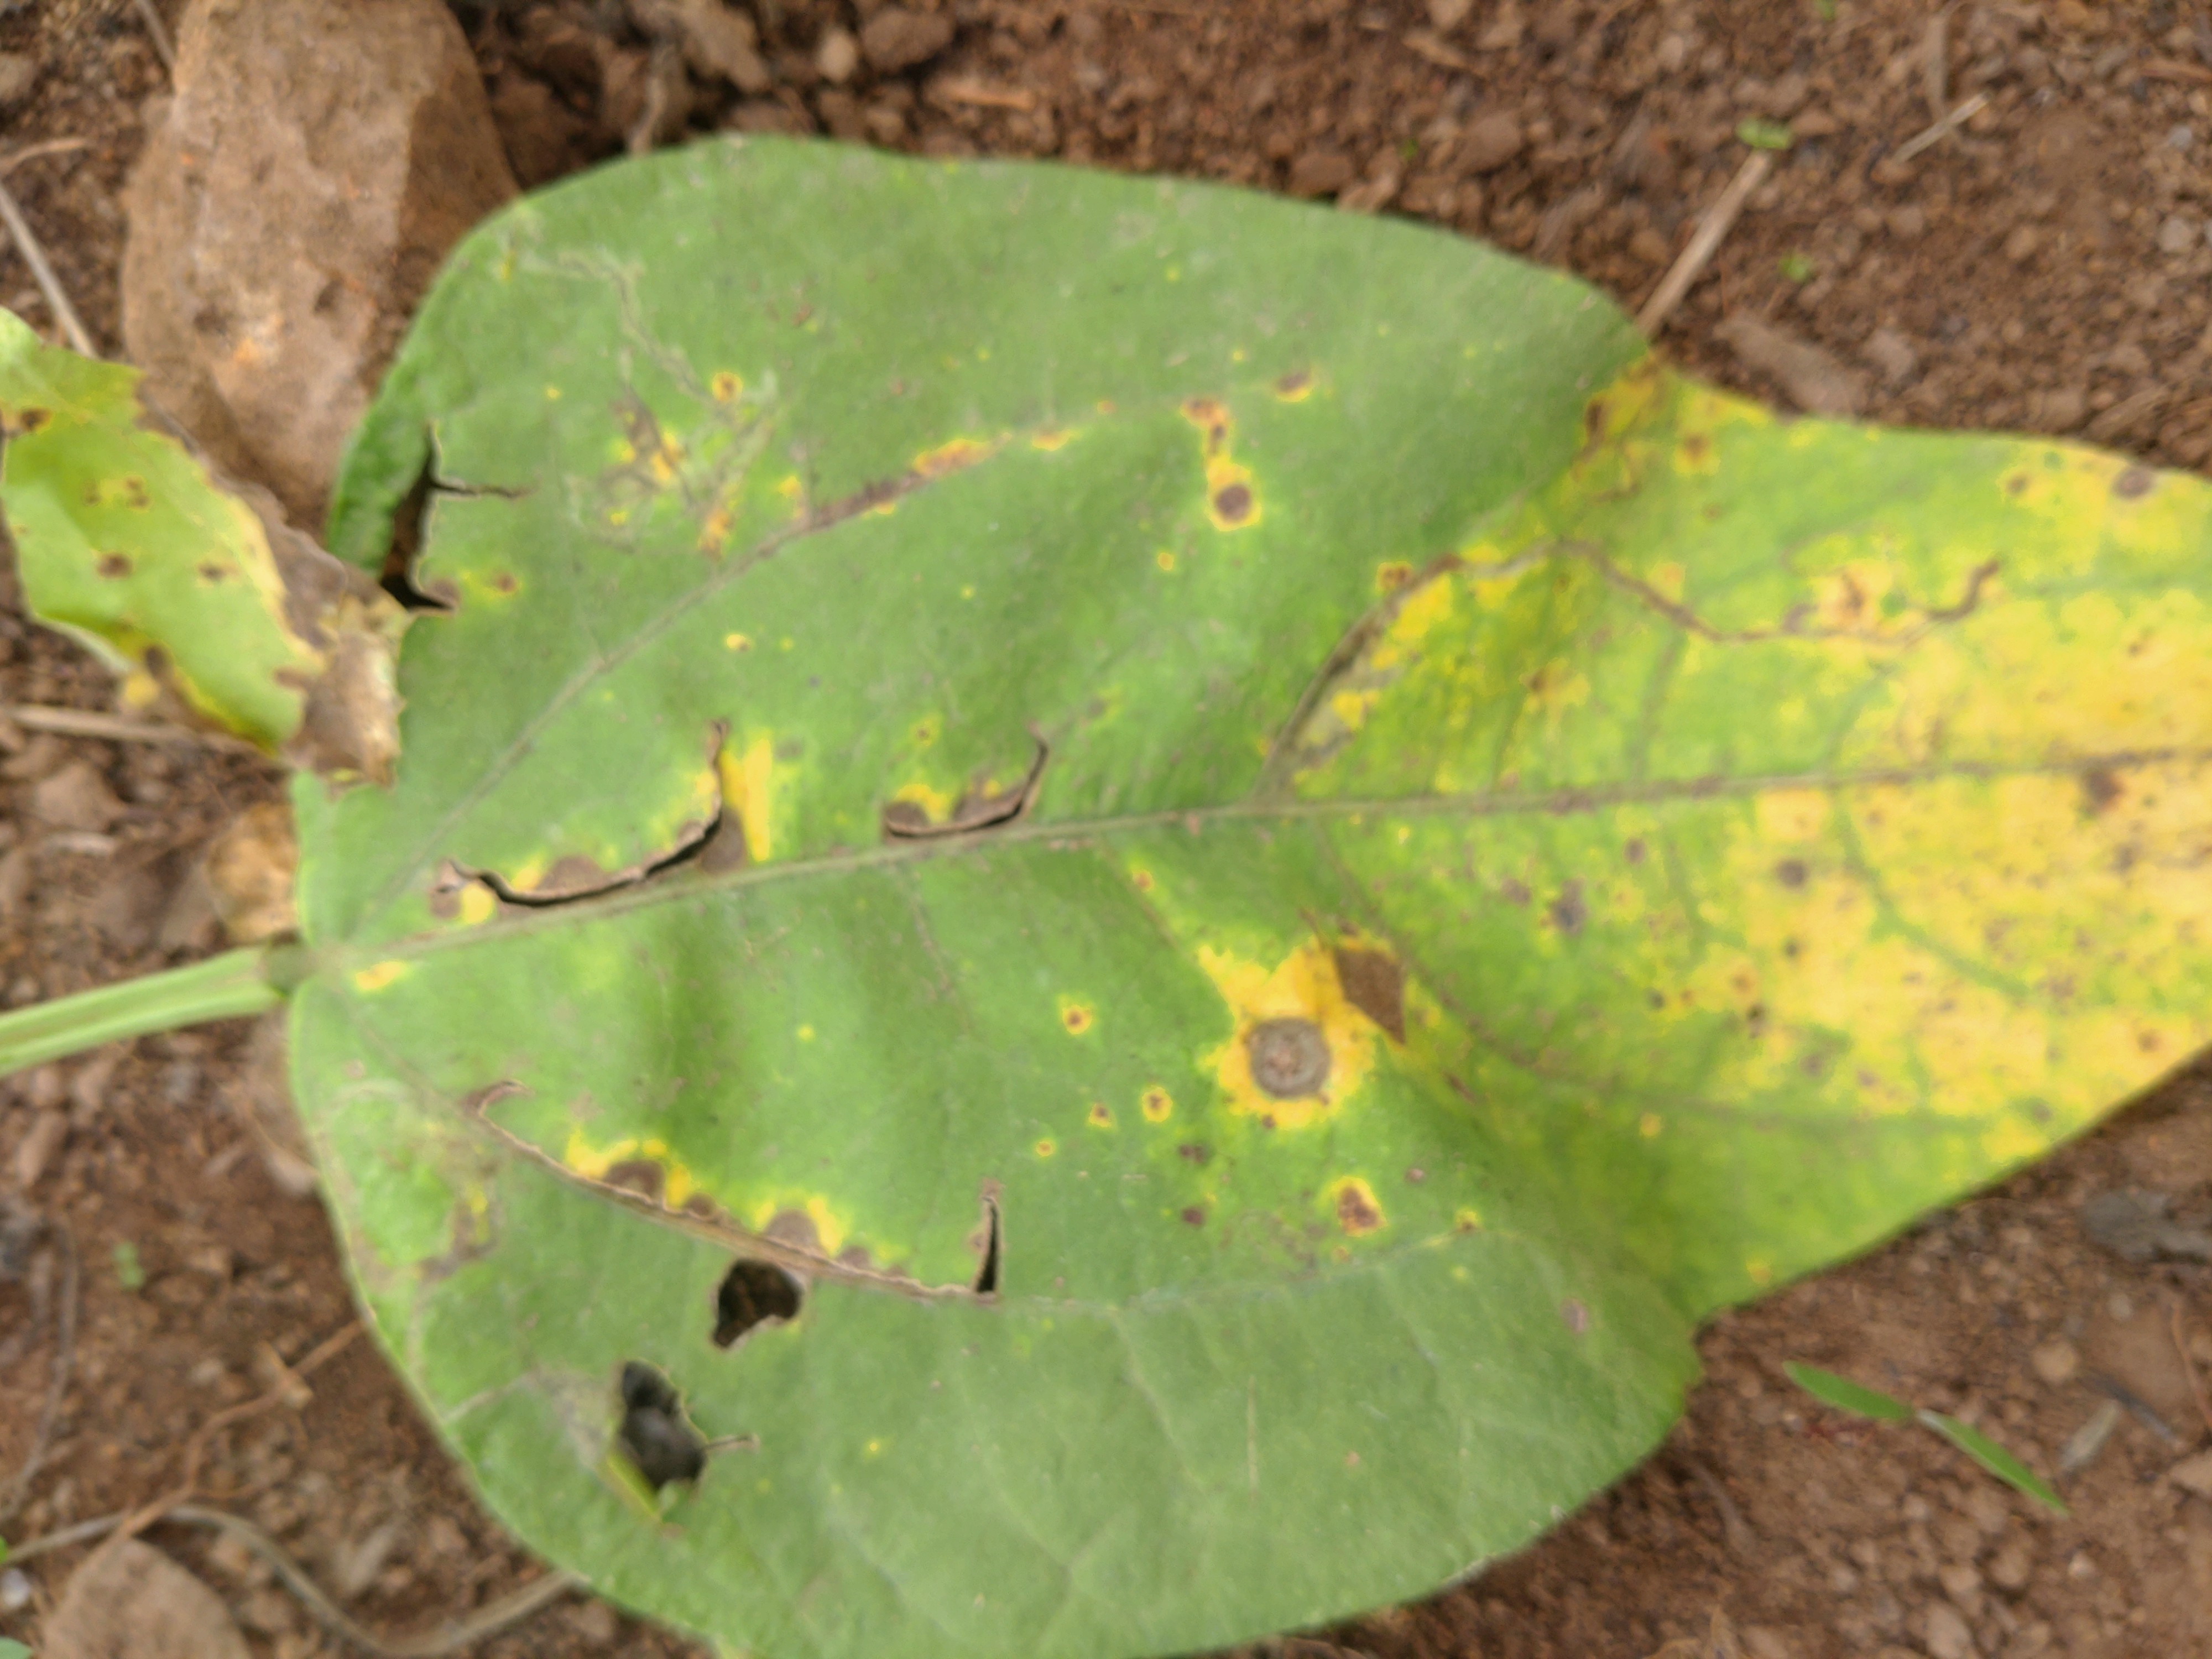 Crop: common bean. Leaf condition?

rust
